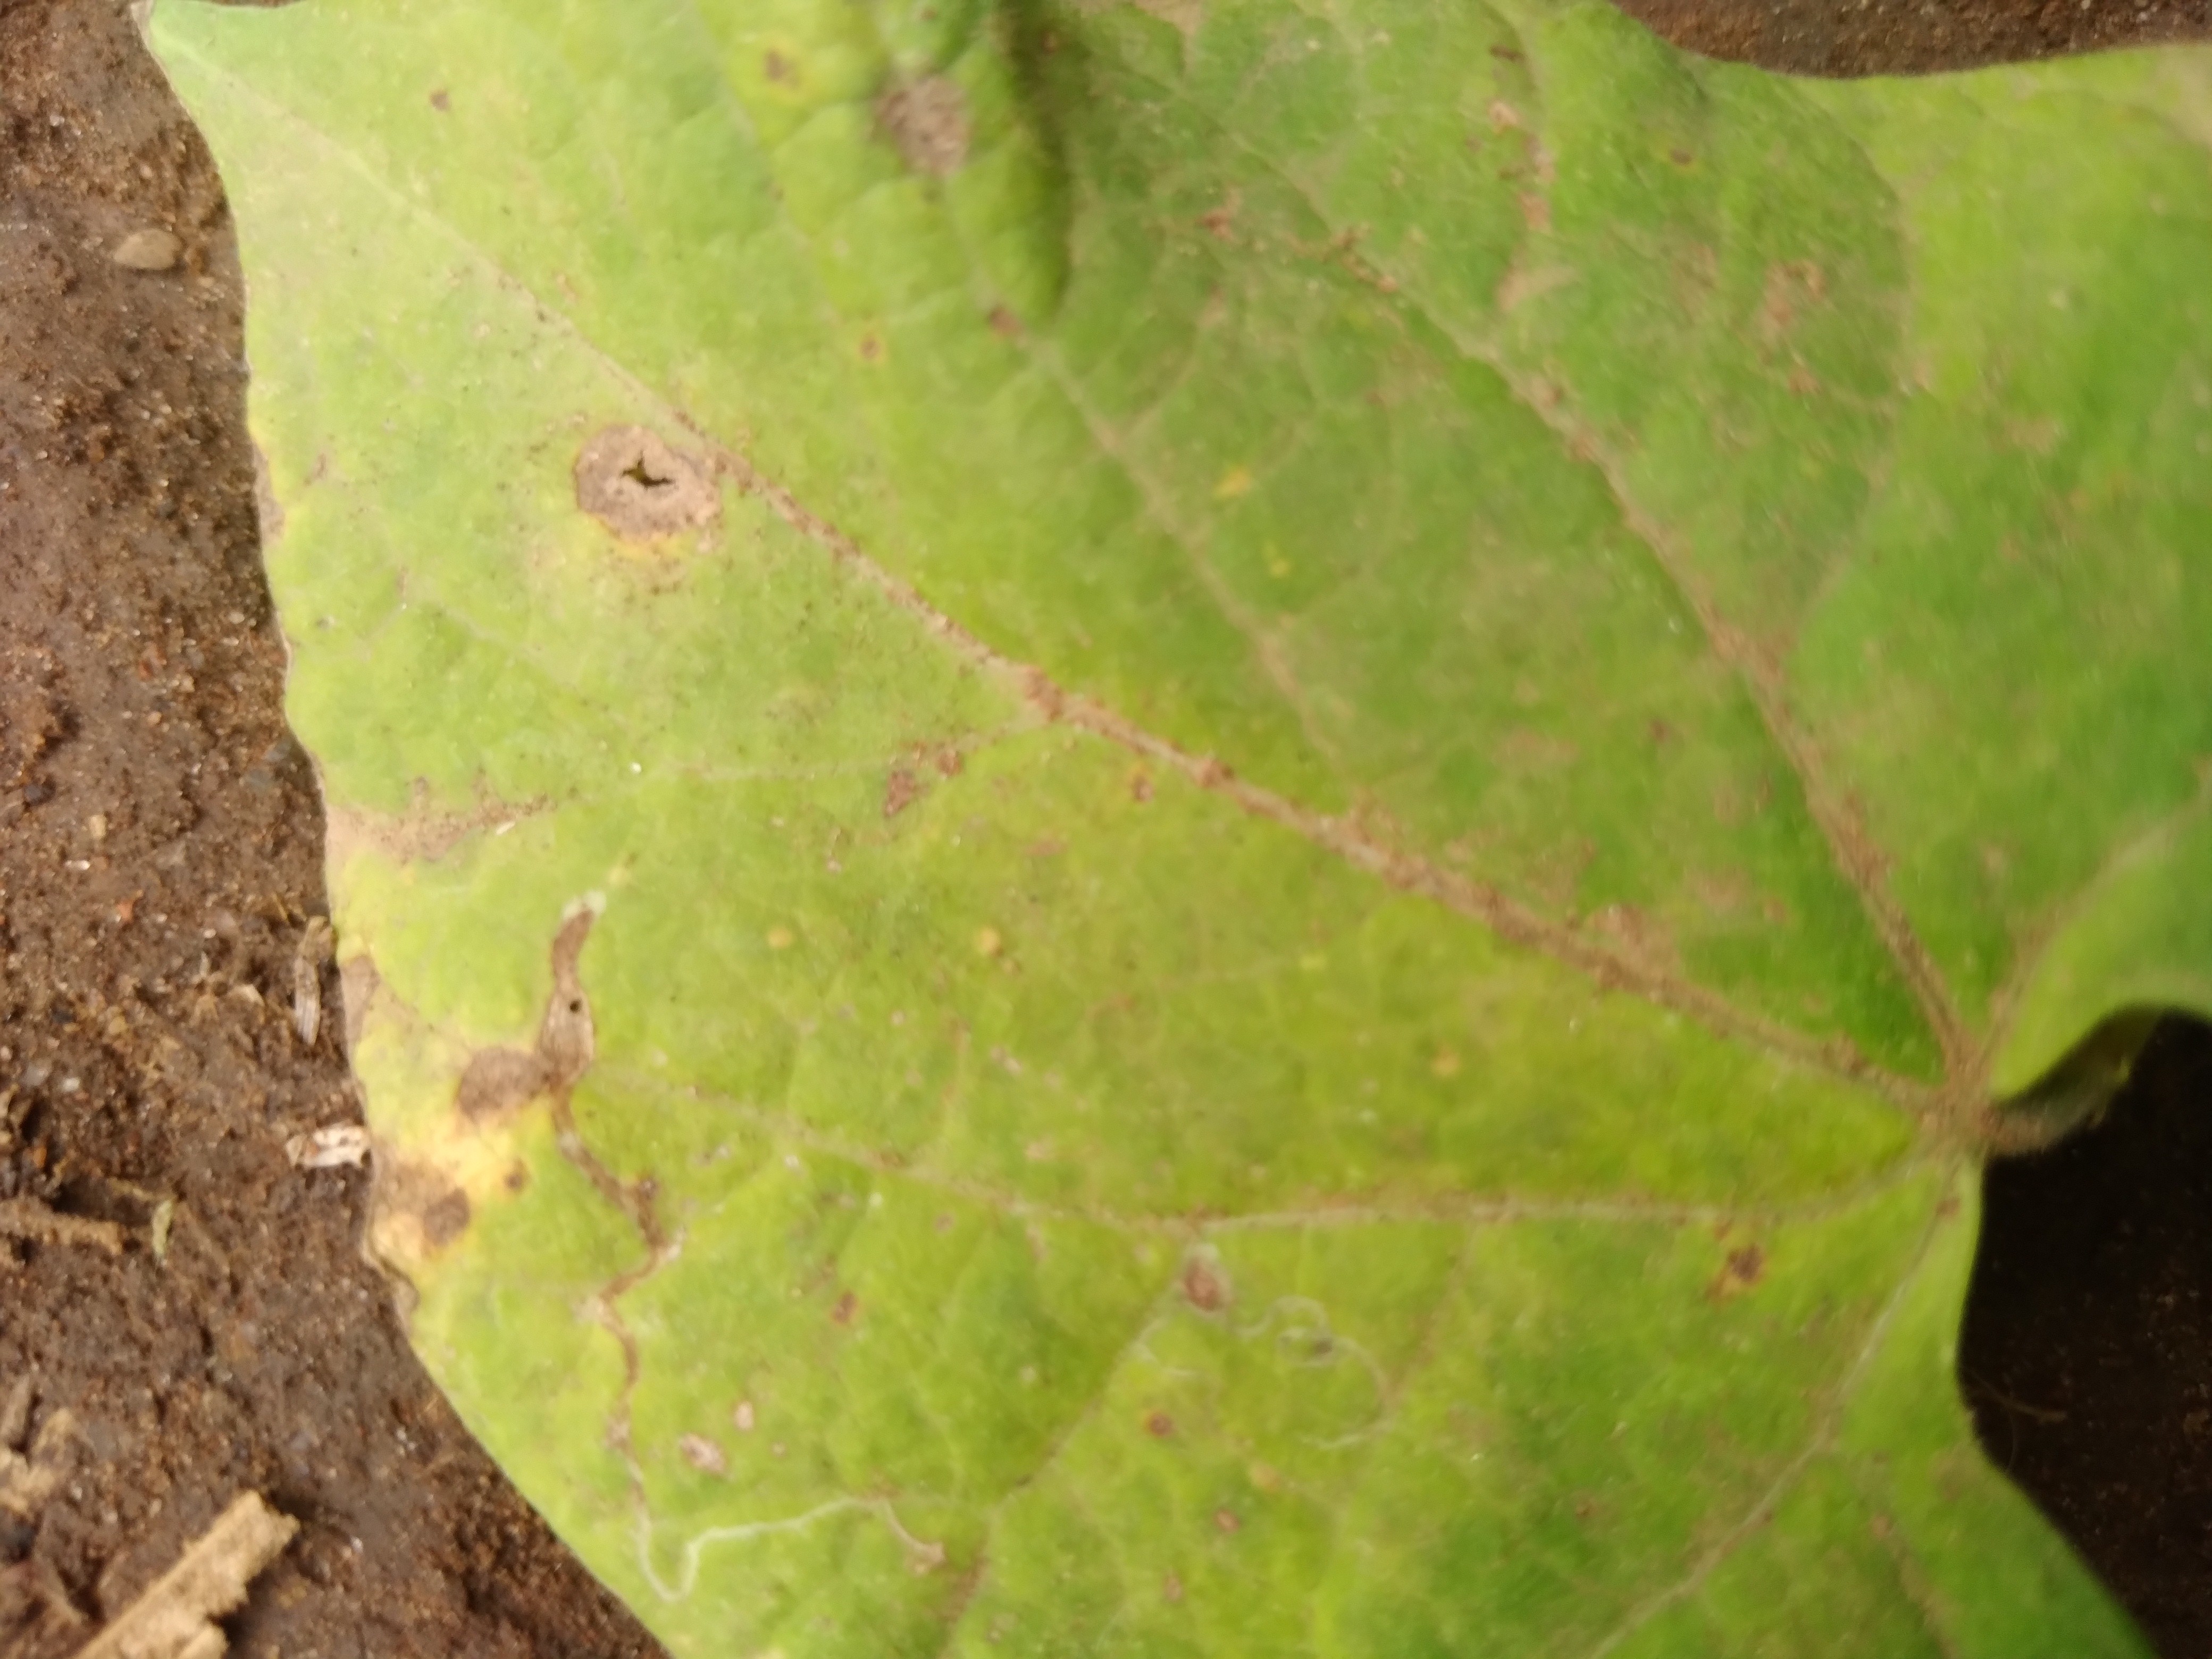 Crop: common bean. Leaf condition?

rust
